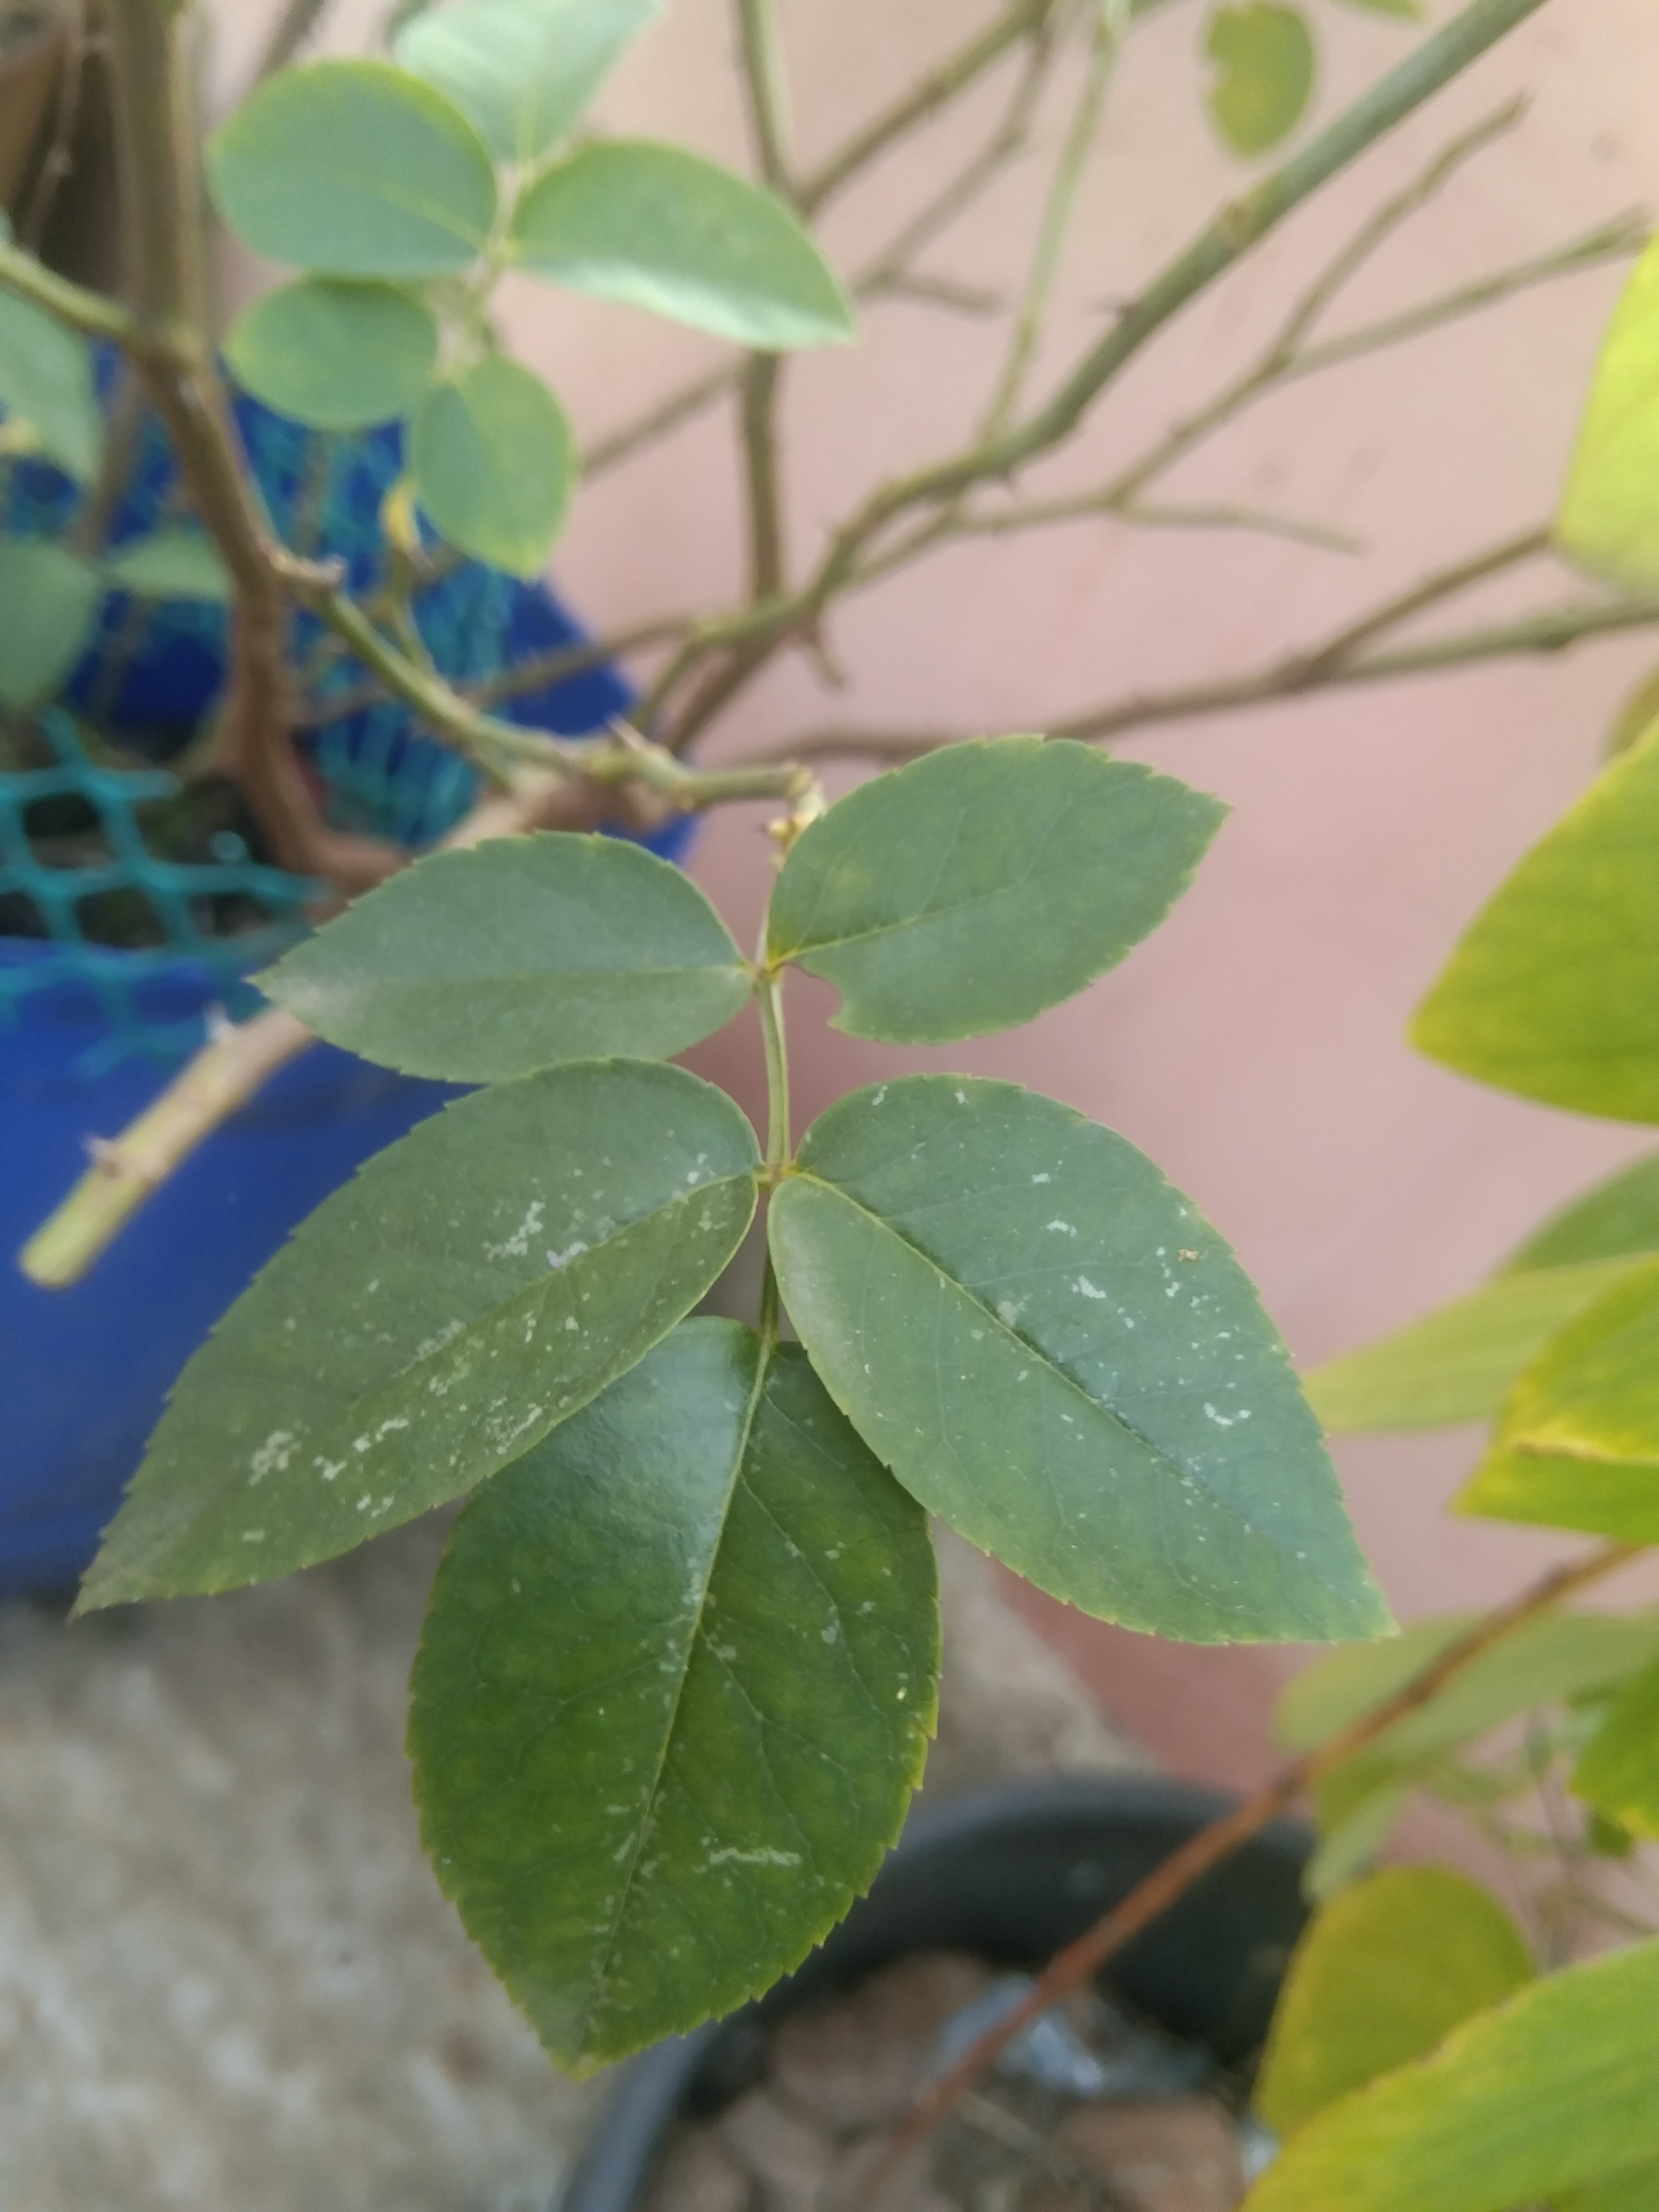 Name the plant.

rose
